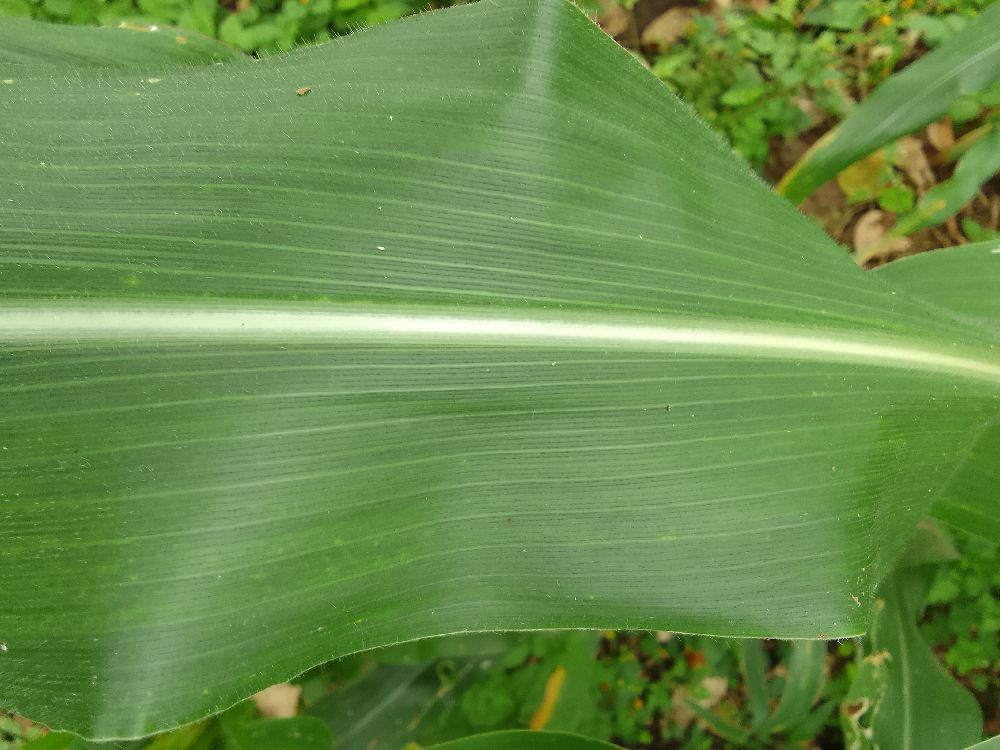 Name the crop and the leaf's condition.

maize, healthy
